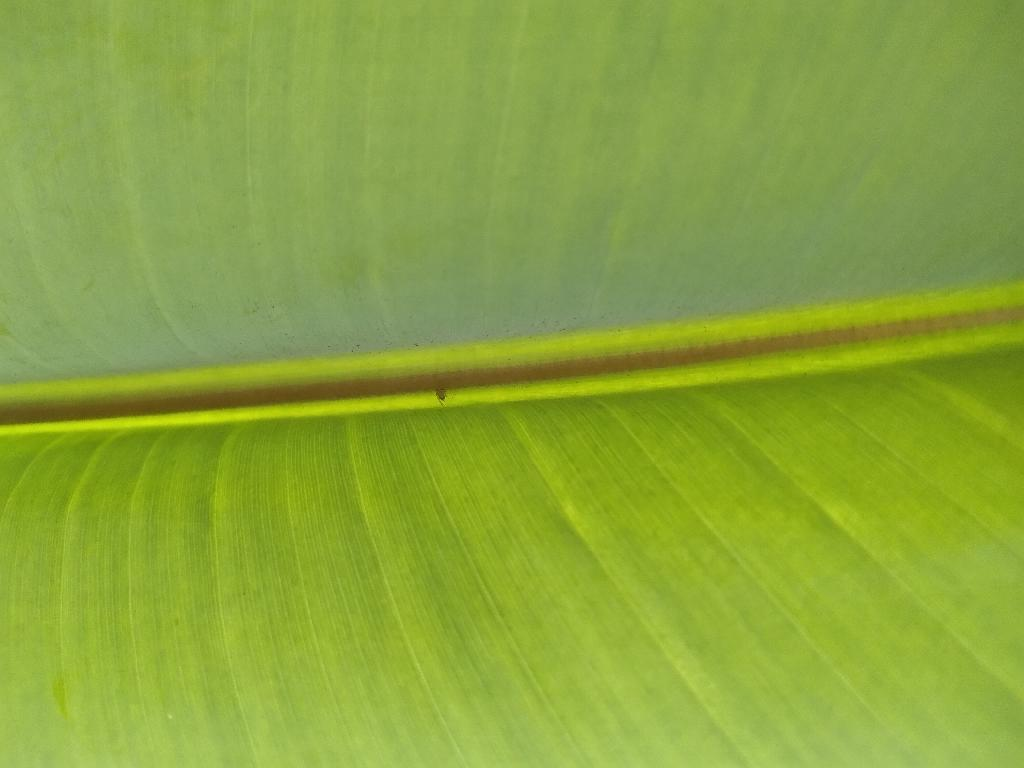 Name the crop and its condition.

banana, healthy
